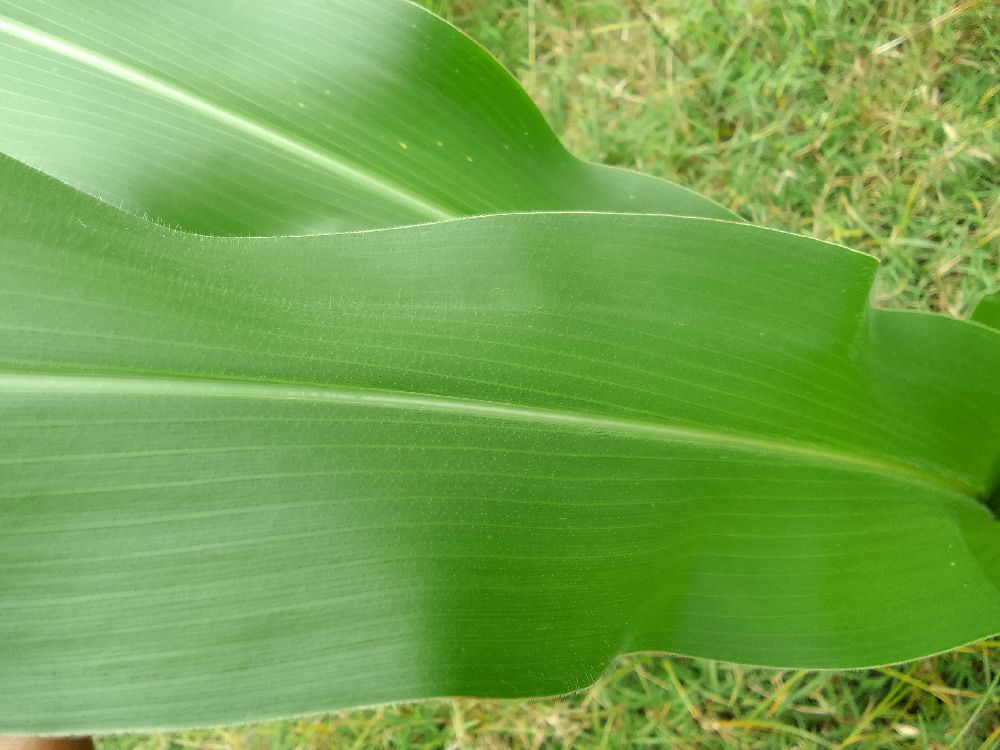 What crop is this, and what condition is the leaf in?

maize, healthy
